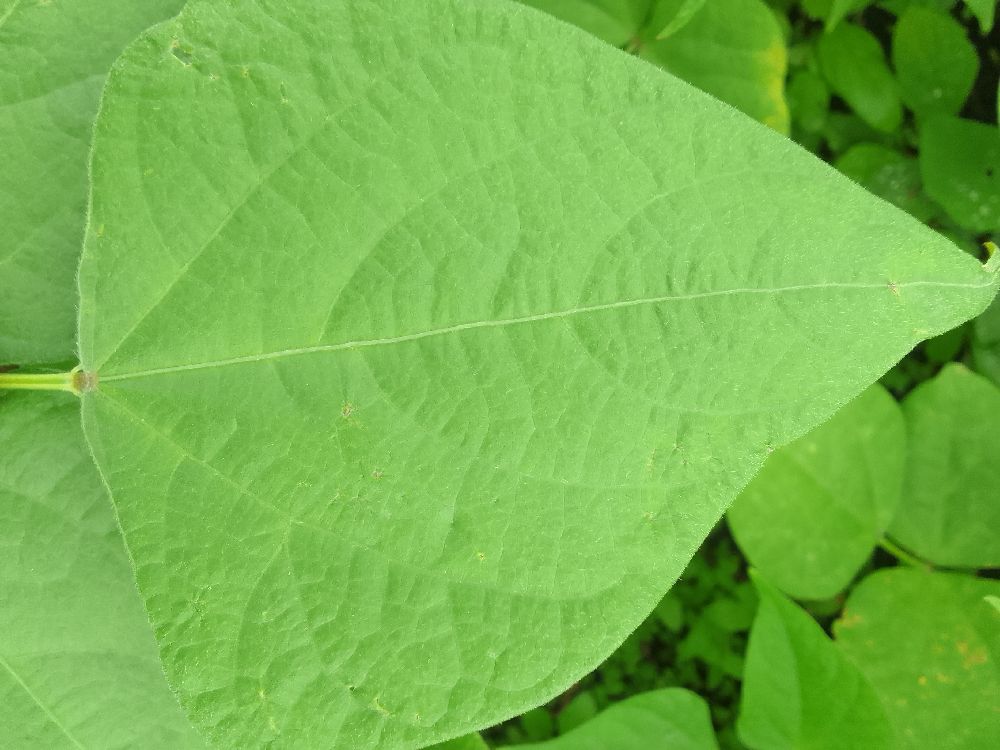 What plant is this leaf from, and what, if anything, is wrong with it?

common bean, healthy
